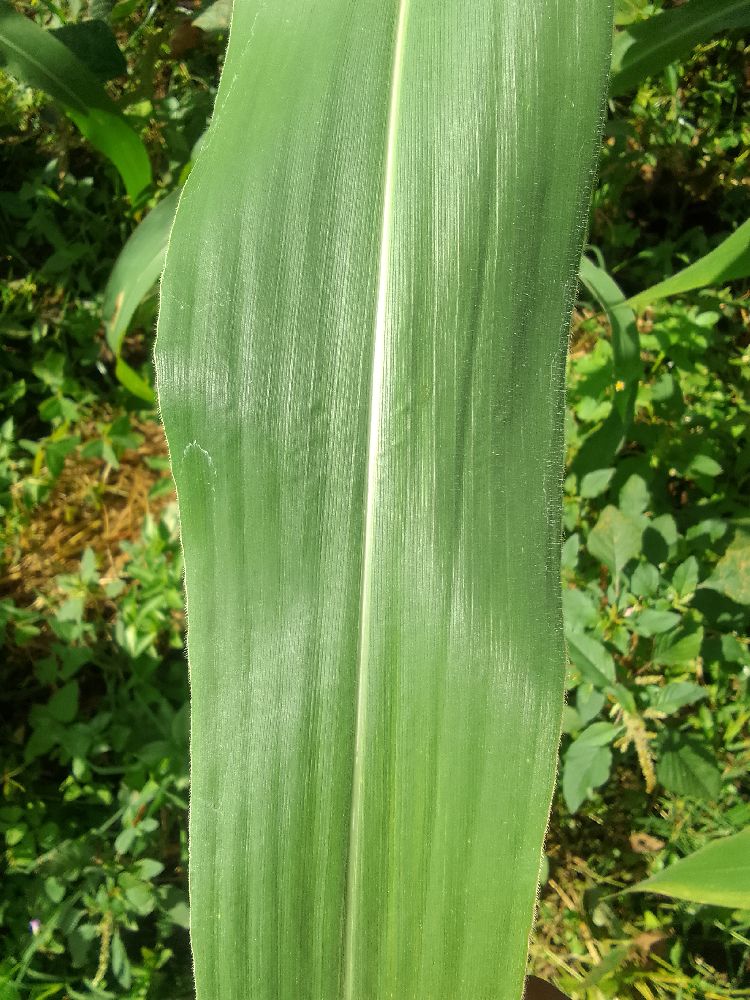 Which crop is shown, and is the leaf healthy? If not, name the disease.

maize, healthy
